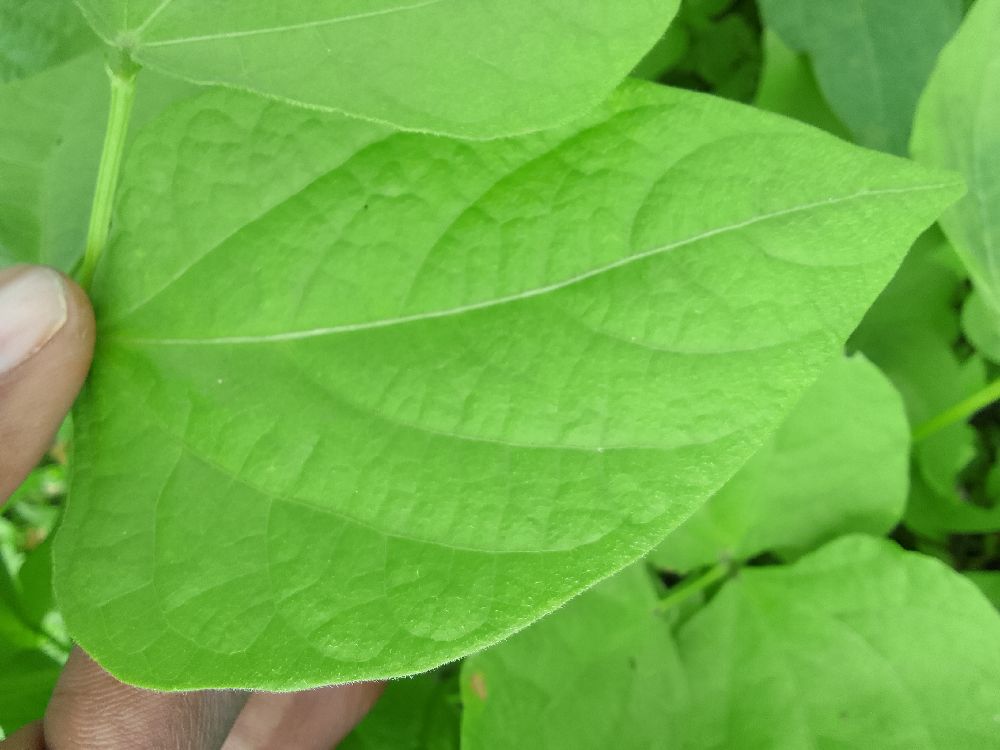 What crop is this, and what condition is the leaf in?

common bean, healthy
